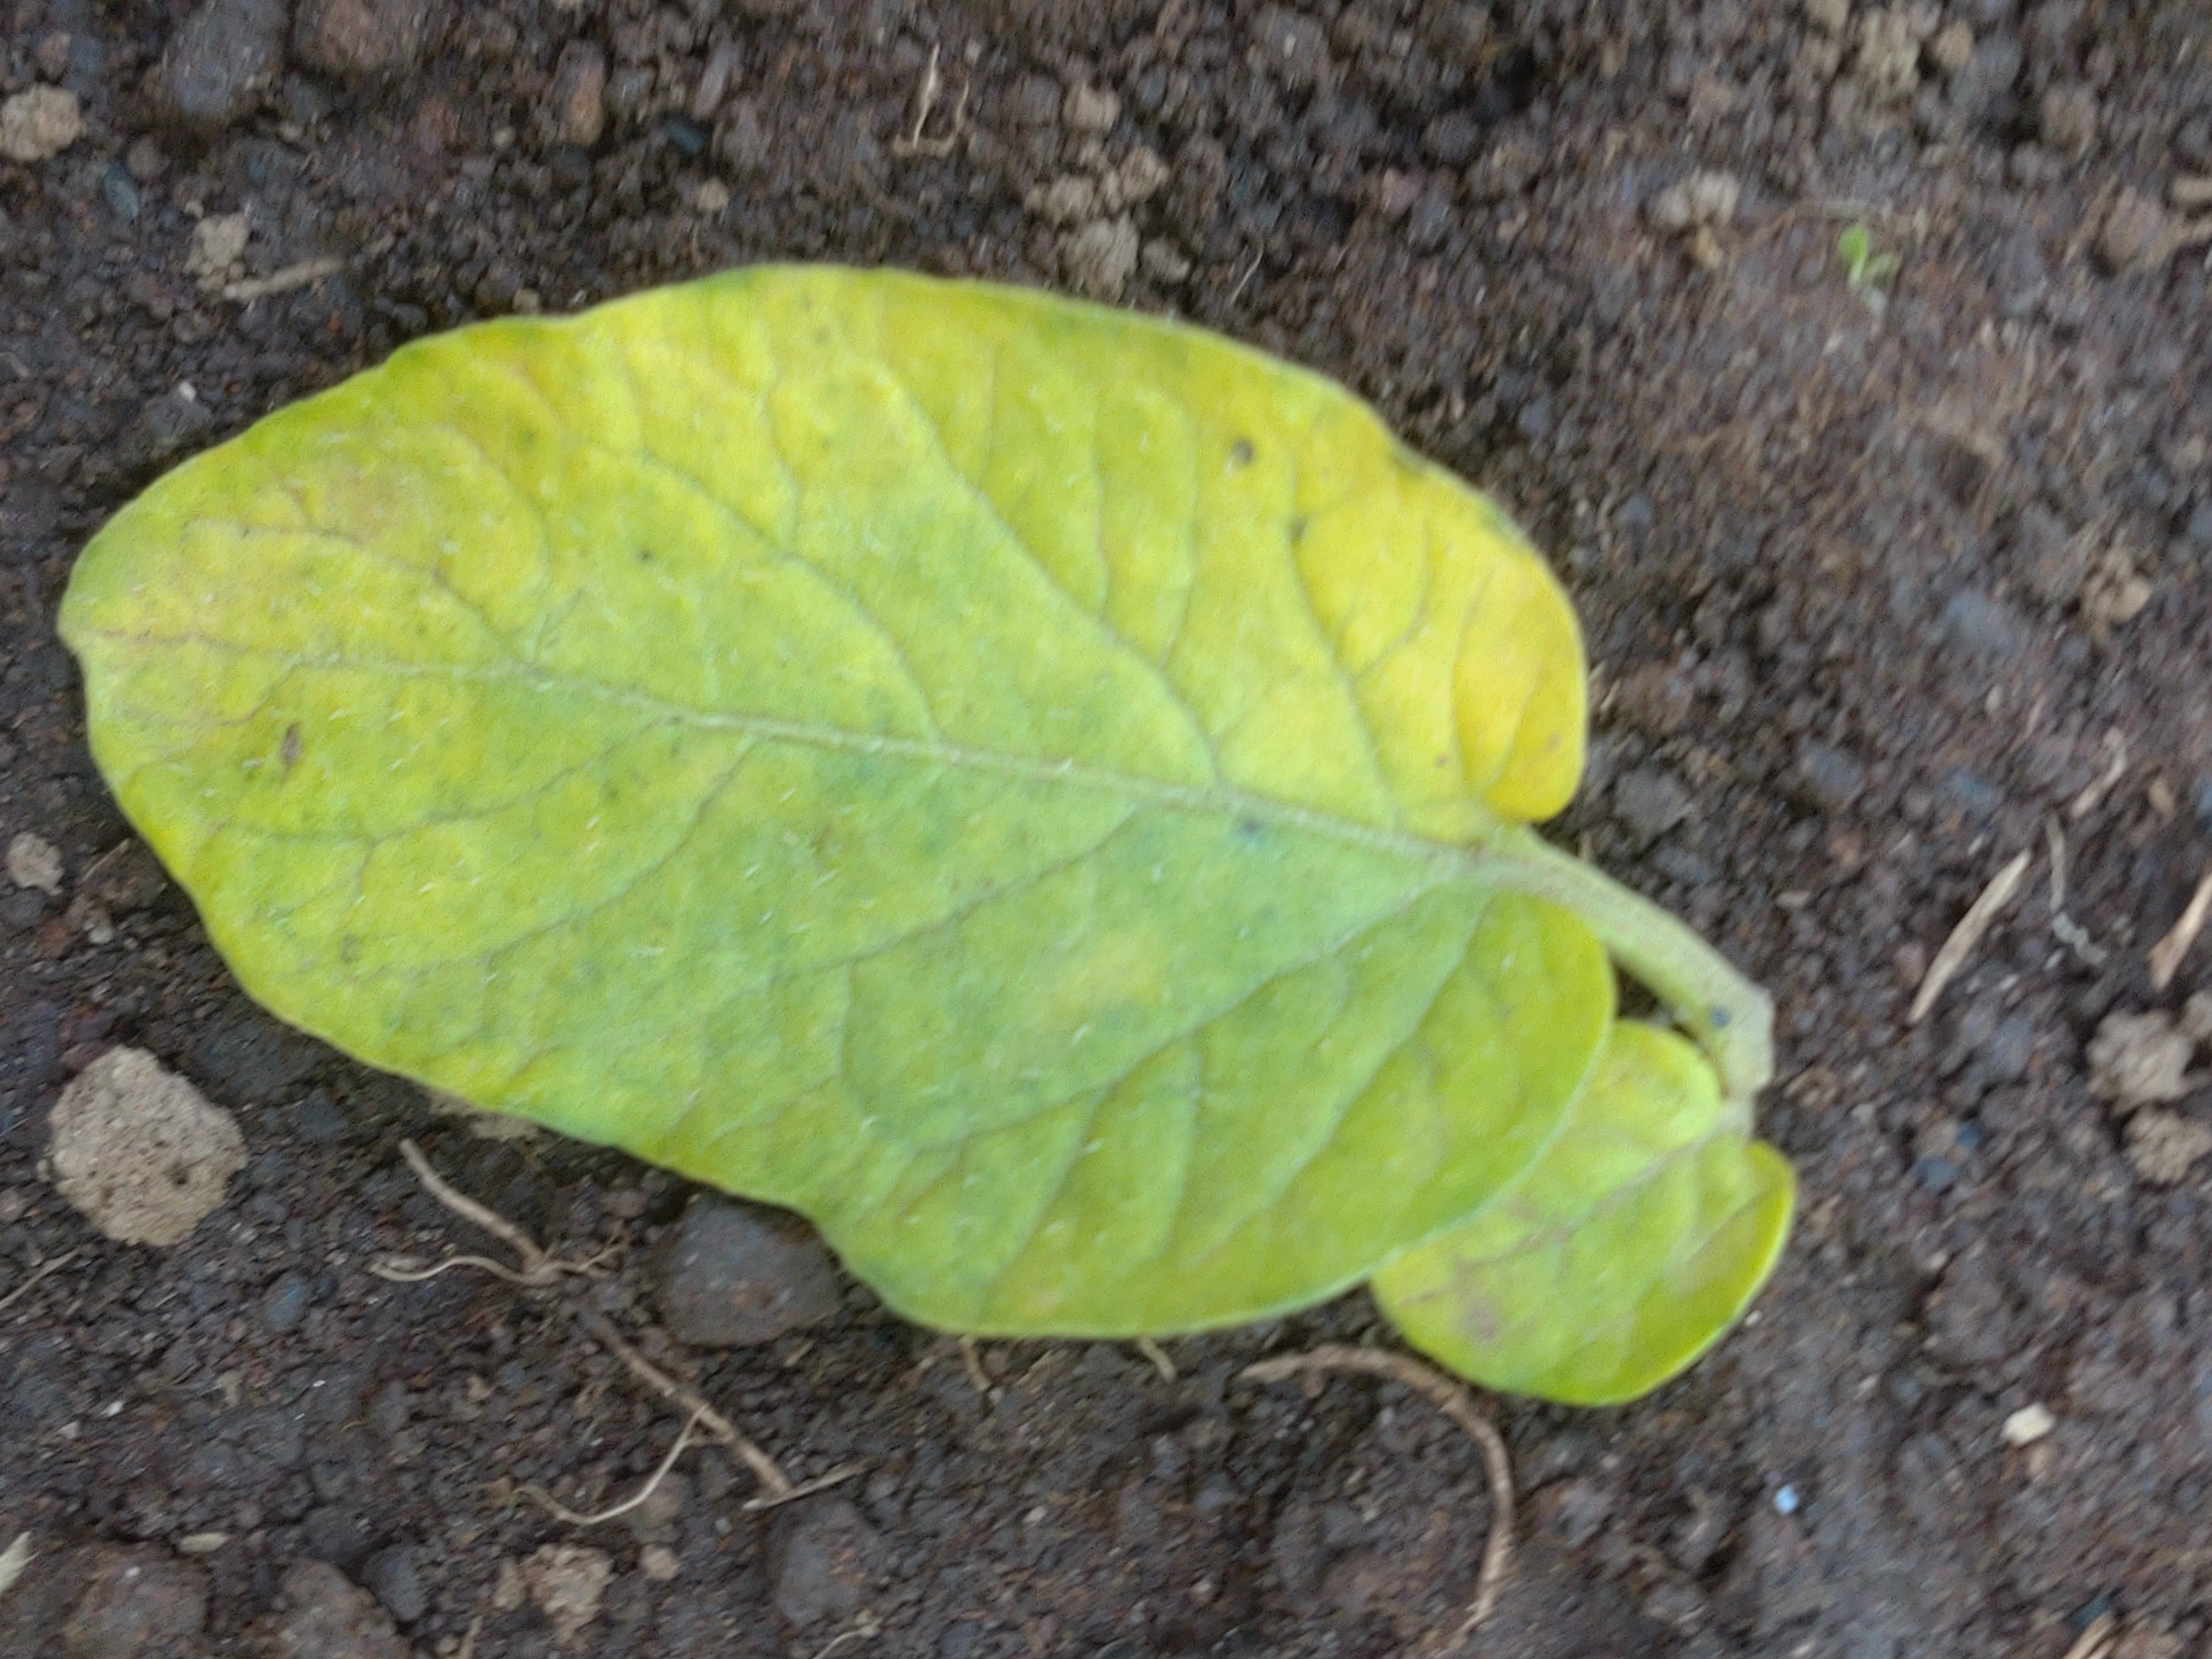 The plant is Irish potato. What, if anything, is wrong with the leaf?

late blight
